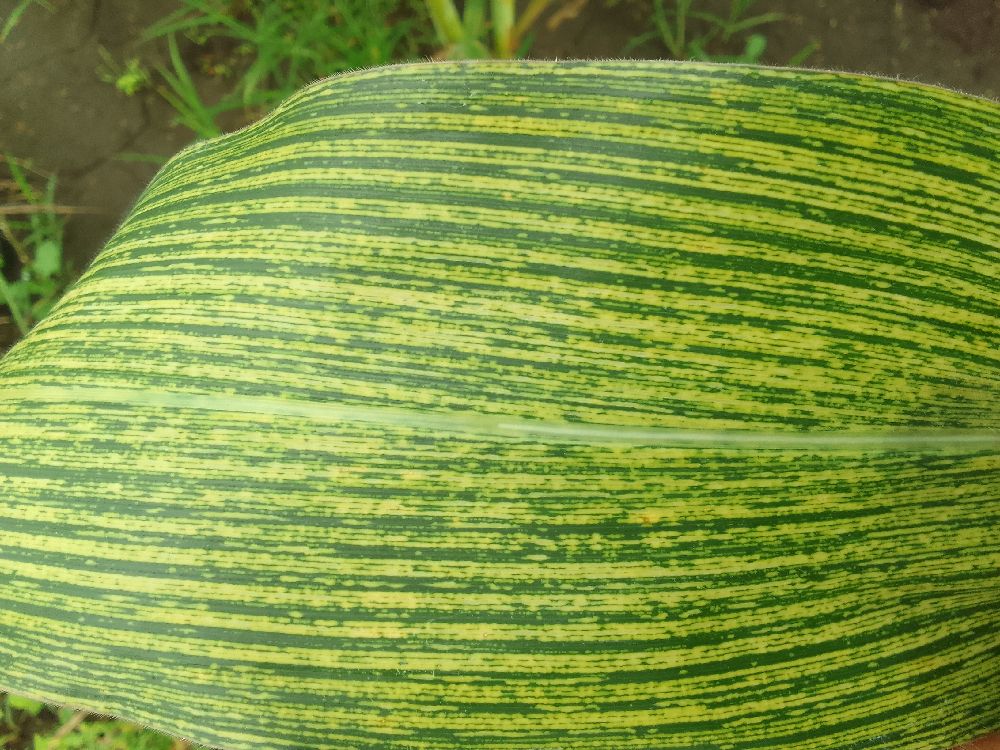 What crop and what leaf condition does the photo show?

maize, maize streak virus
